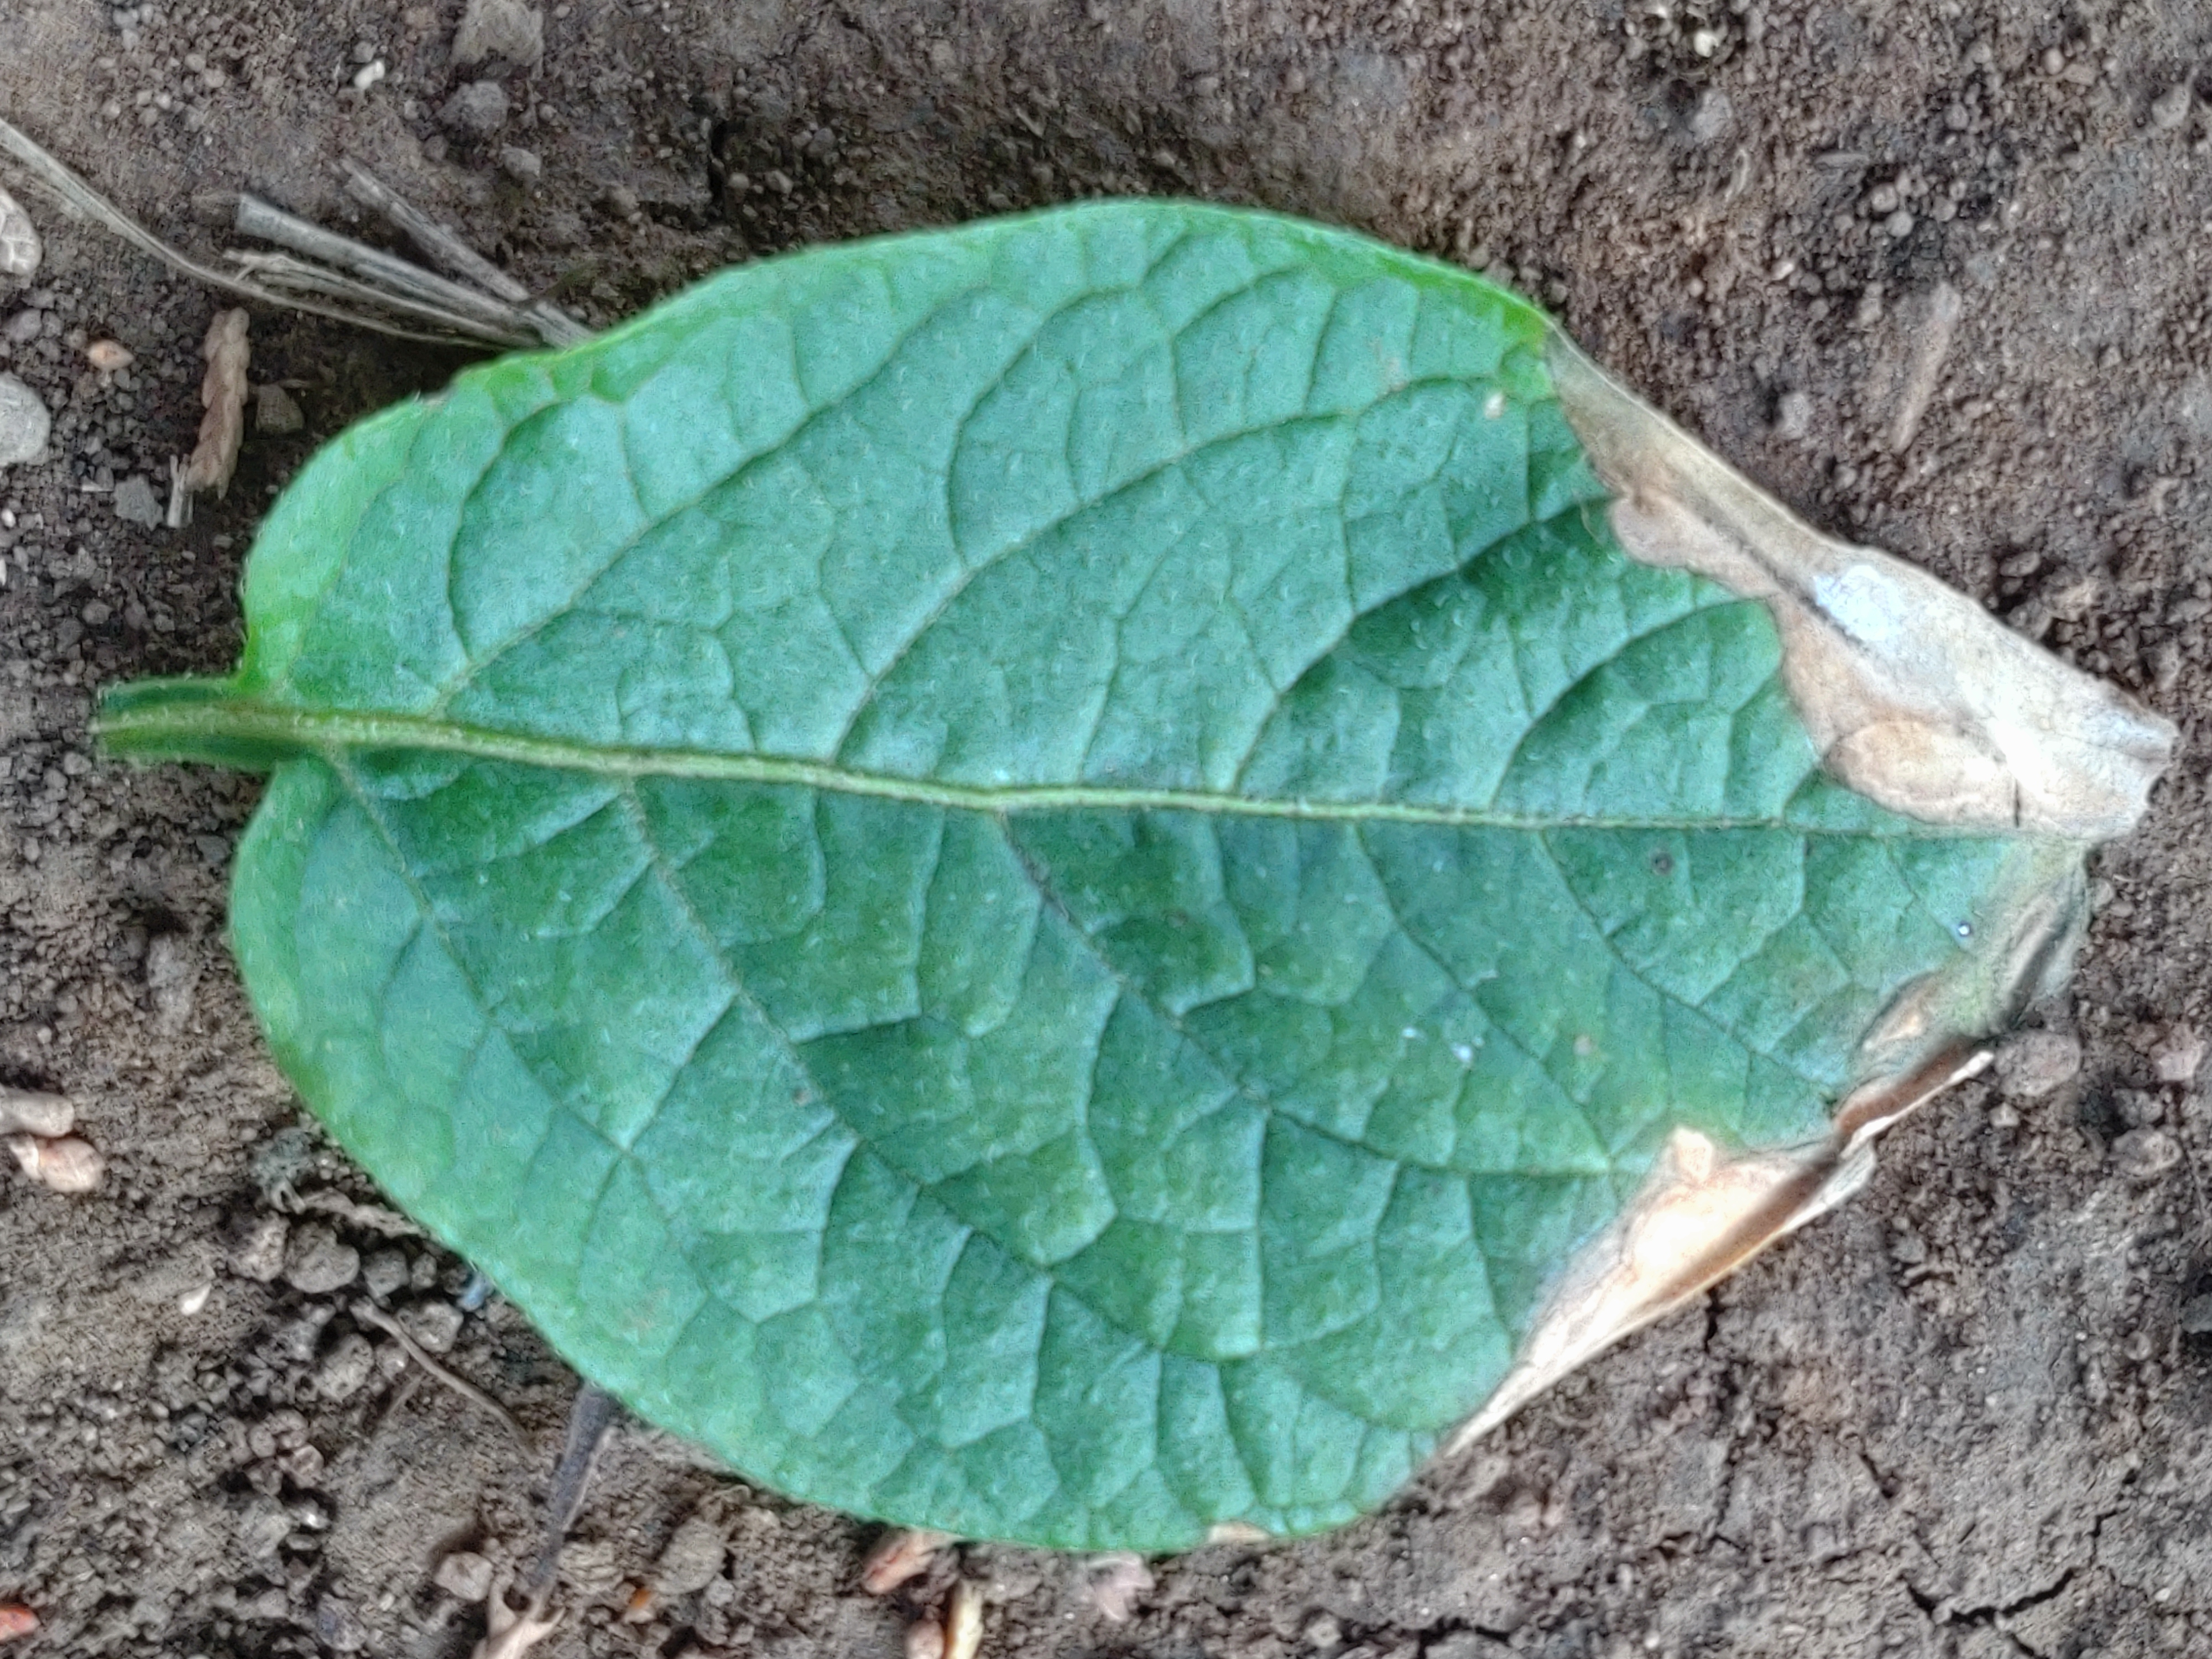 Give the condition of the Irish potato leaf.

early blight
